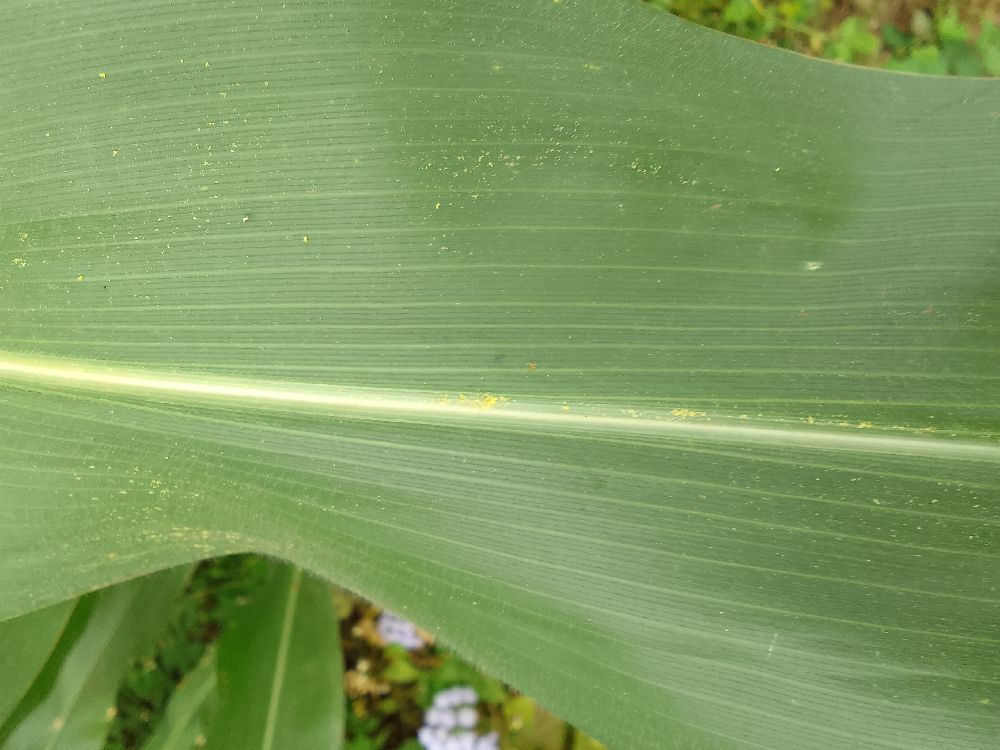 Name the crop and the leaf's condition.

maize, healthy
